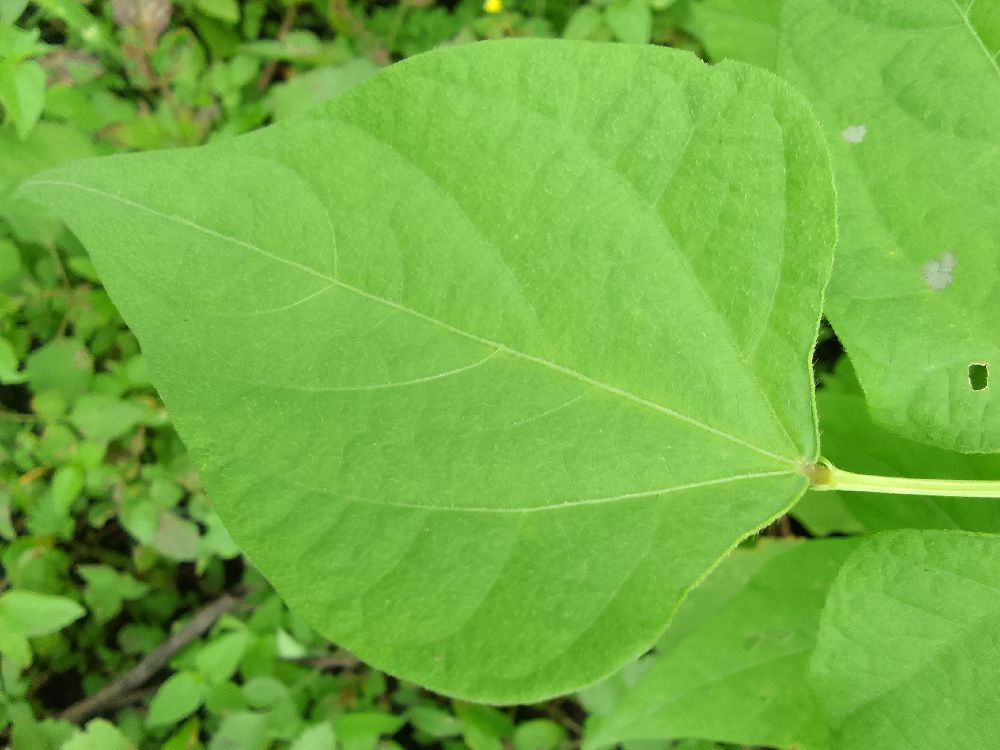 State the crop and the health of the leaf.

common bean, healthy
